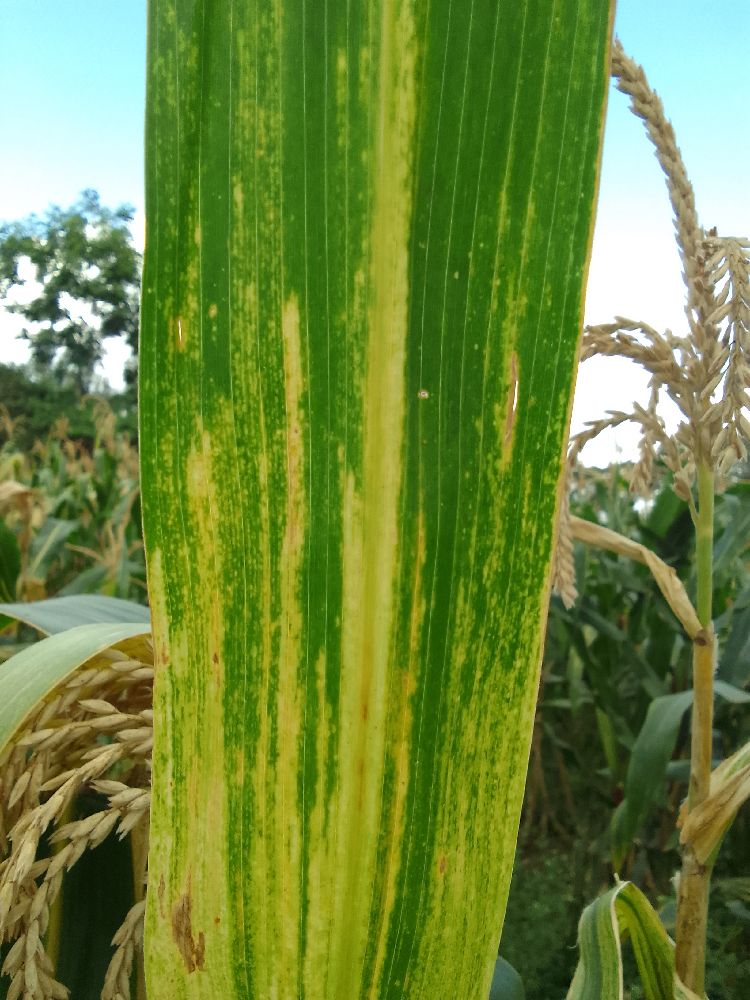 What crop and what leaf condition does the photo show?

maize, maize lethal necrosis
